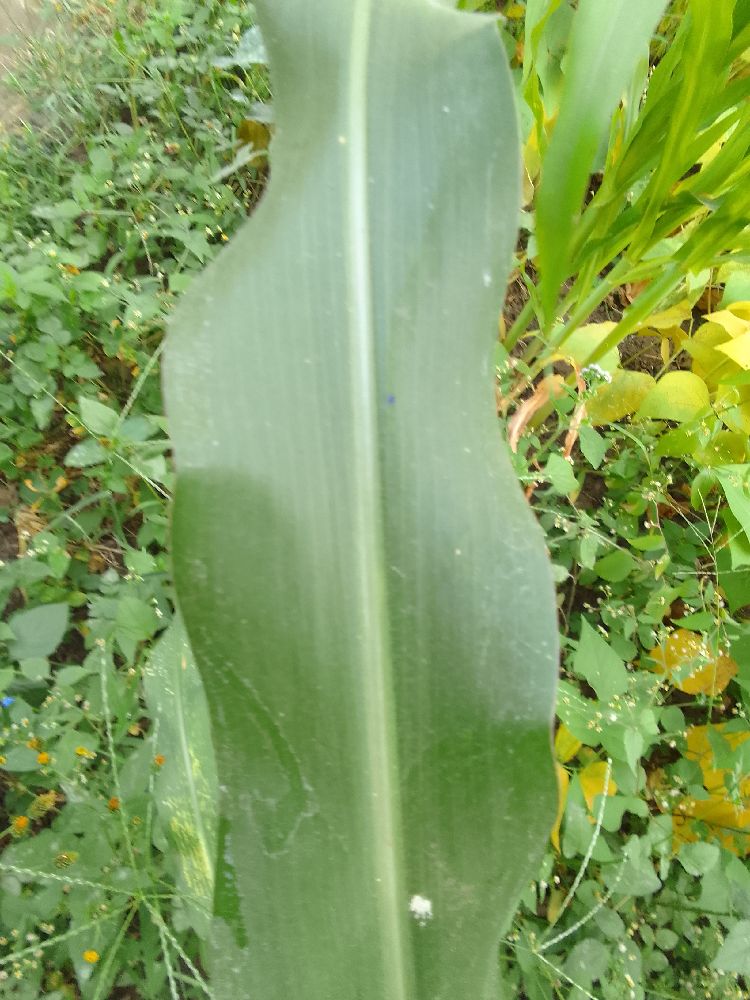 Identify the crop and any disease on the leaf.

maize, healthy
